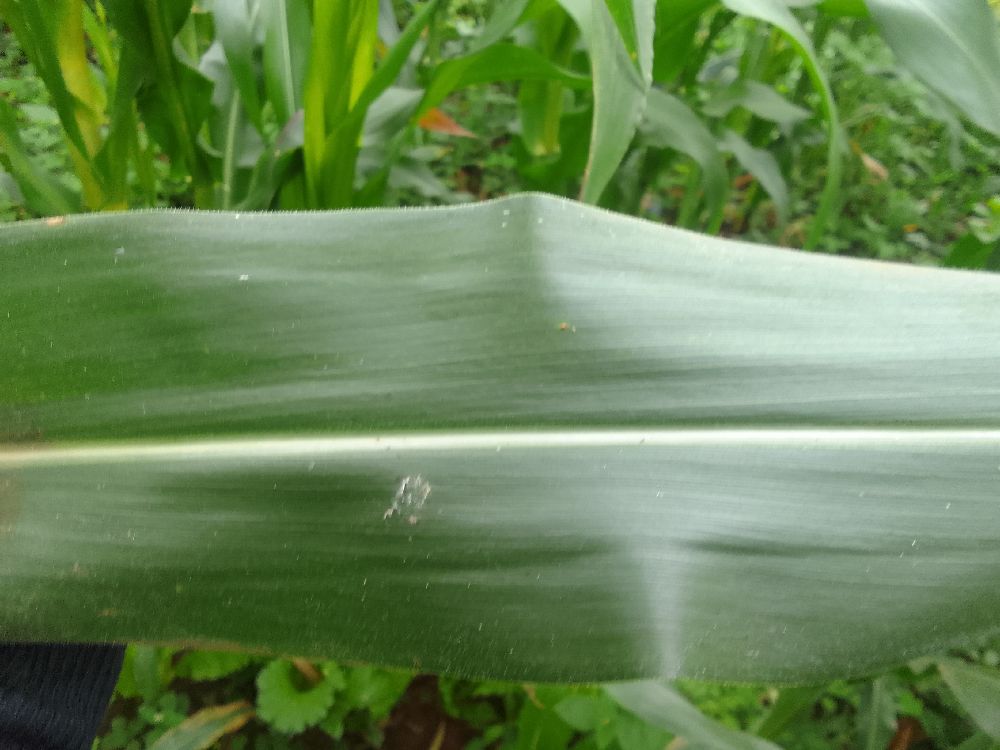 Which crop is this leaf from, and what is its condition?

maize, healthy
